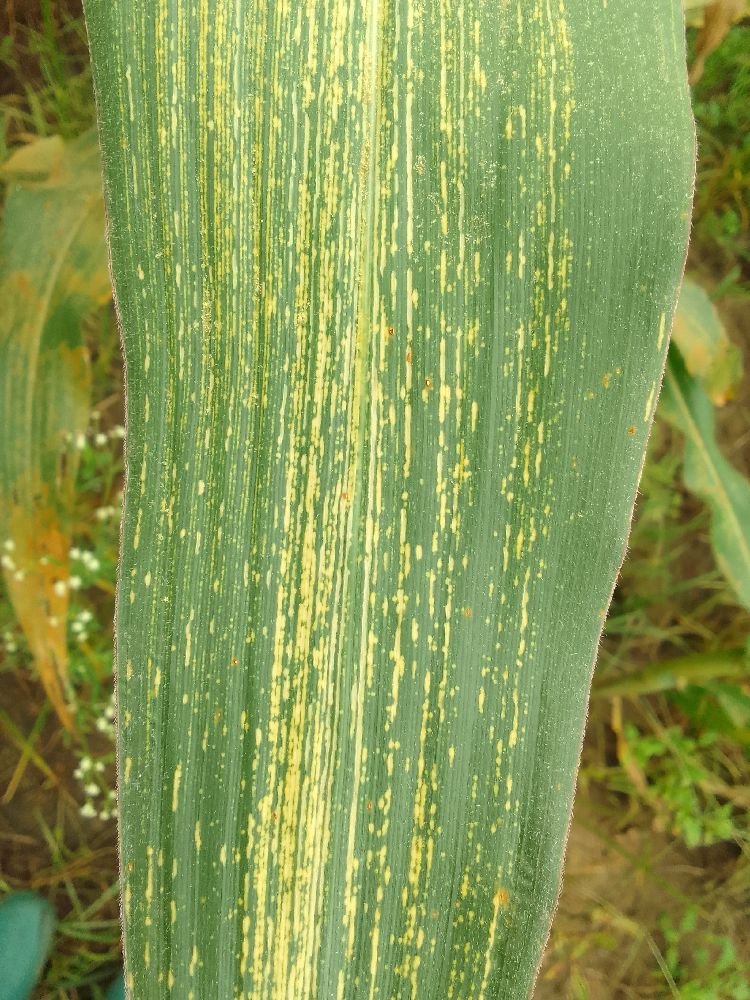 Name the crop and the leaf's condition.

maize, maize streak virus
